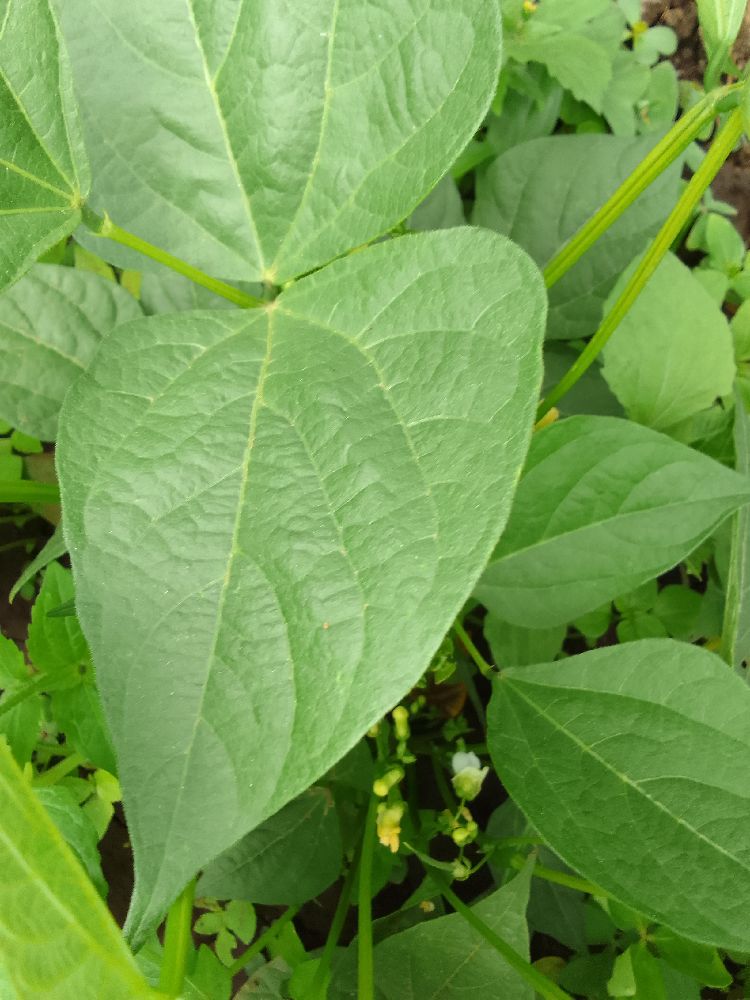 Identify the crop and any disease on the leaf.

common bean, healthy
